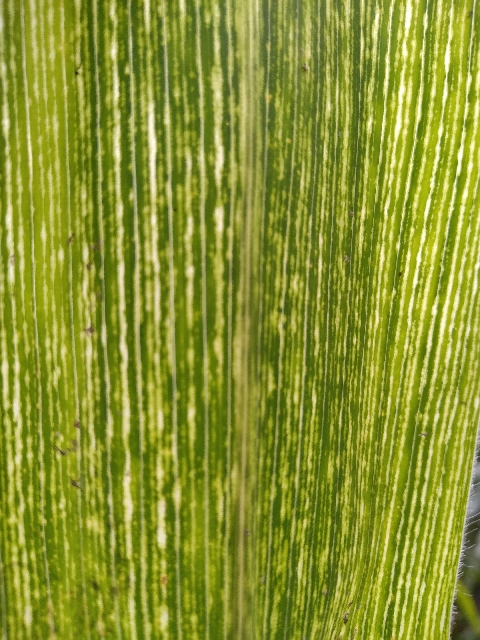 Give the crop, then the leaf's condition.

maize, maize streak virus
